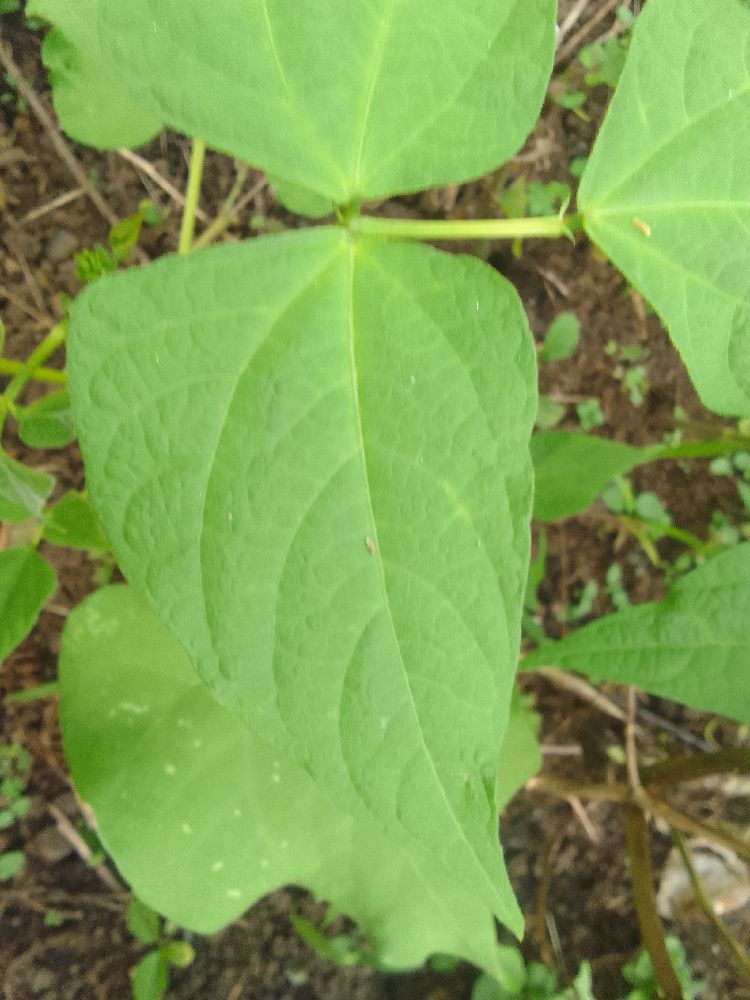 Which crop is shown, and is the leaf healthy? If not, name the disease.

common bean, healthy
